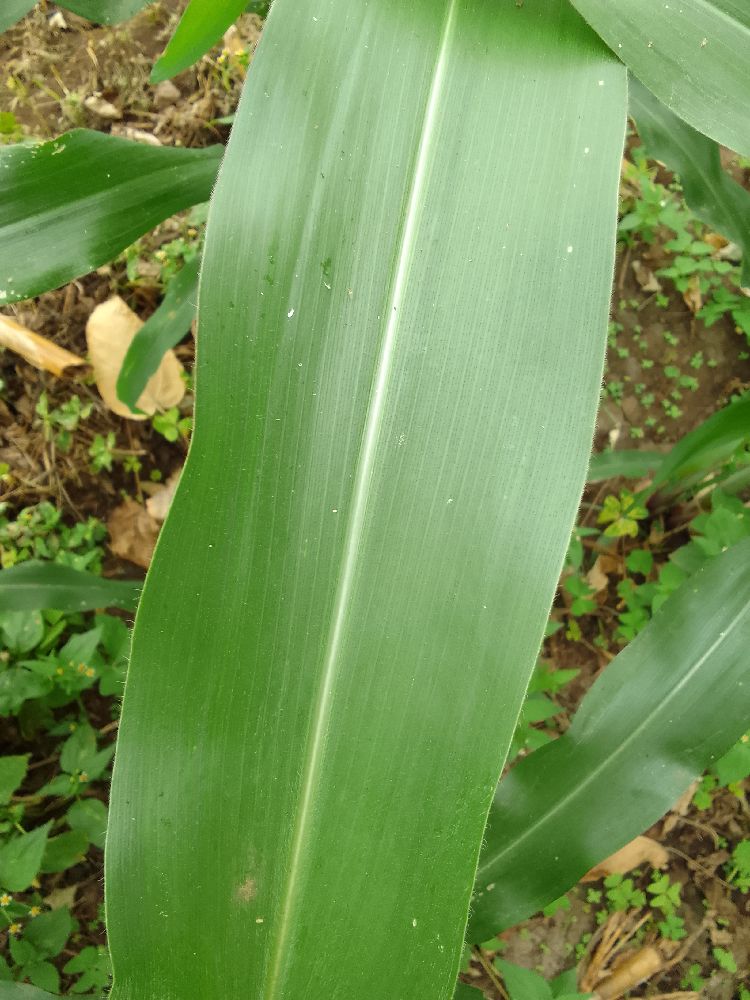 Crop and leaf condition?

maize, healthy
